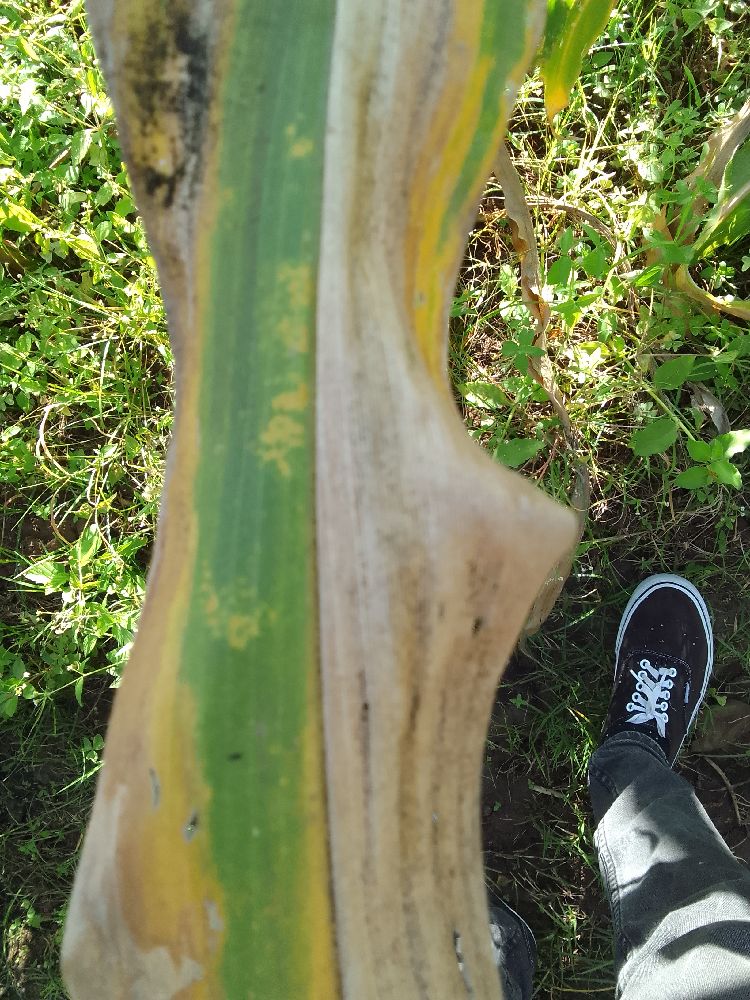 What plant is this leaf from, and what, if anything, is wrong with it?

maize, maize lethal necrosis
